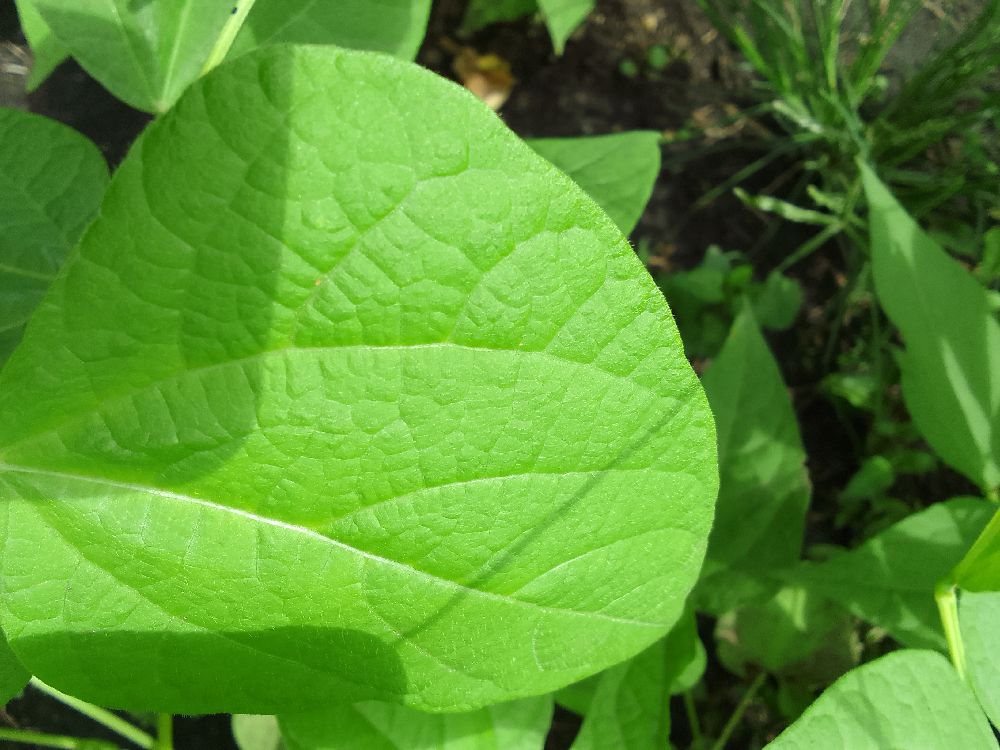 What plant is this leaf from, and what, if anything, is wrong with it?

common bean, healthy
